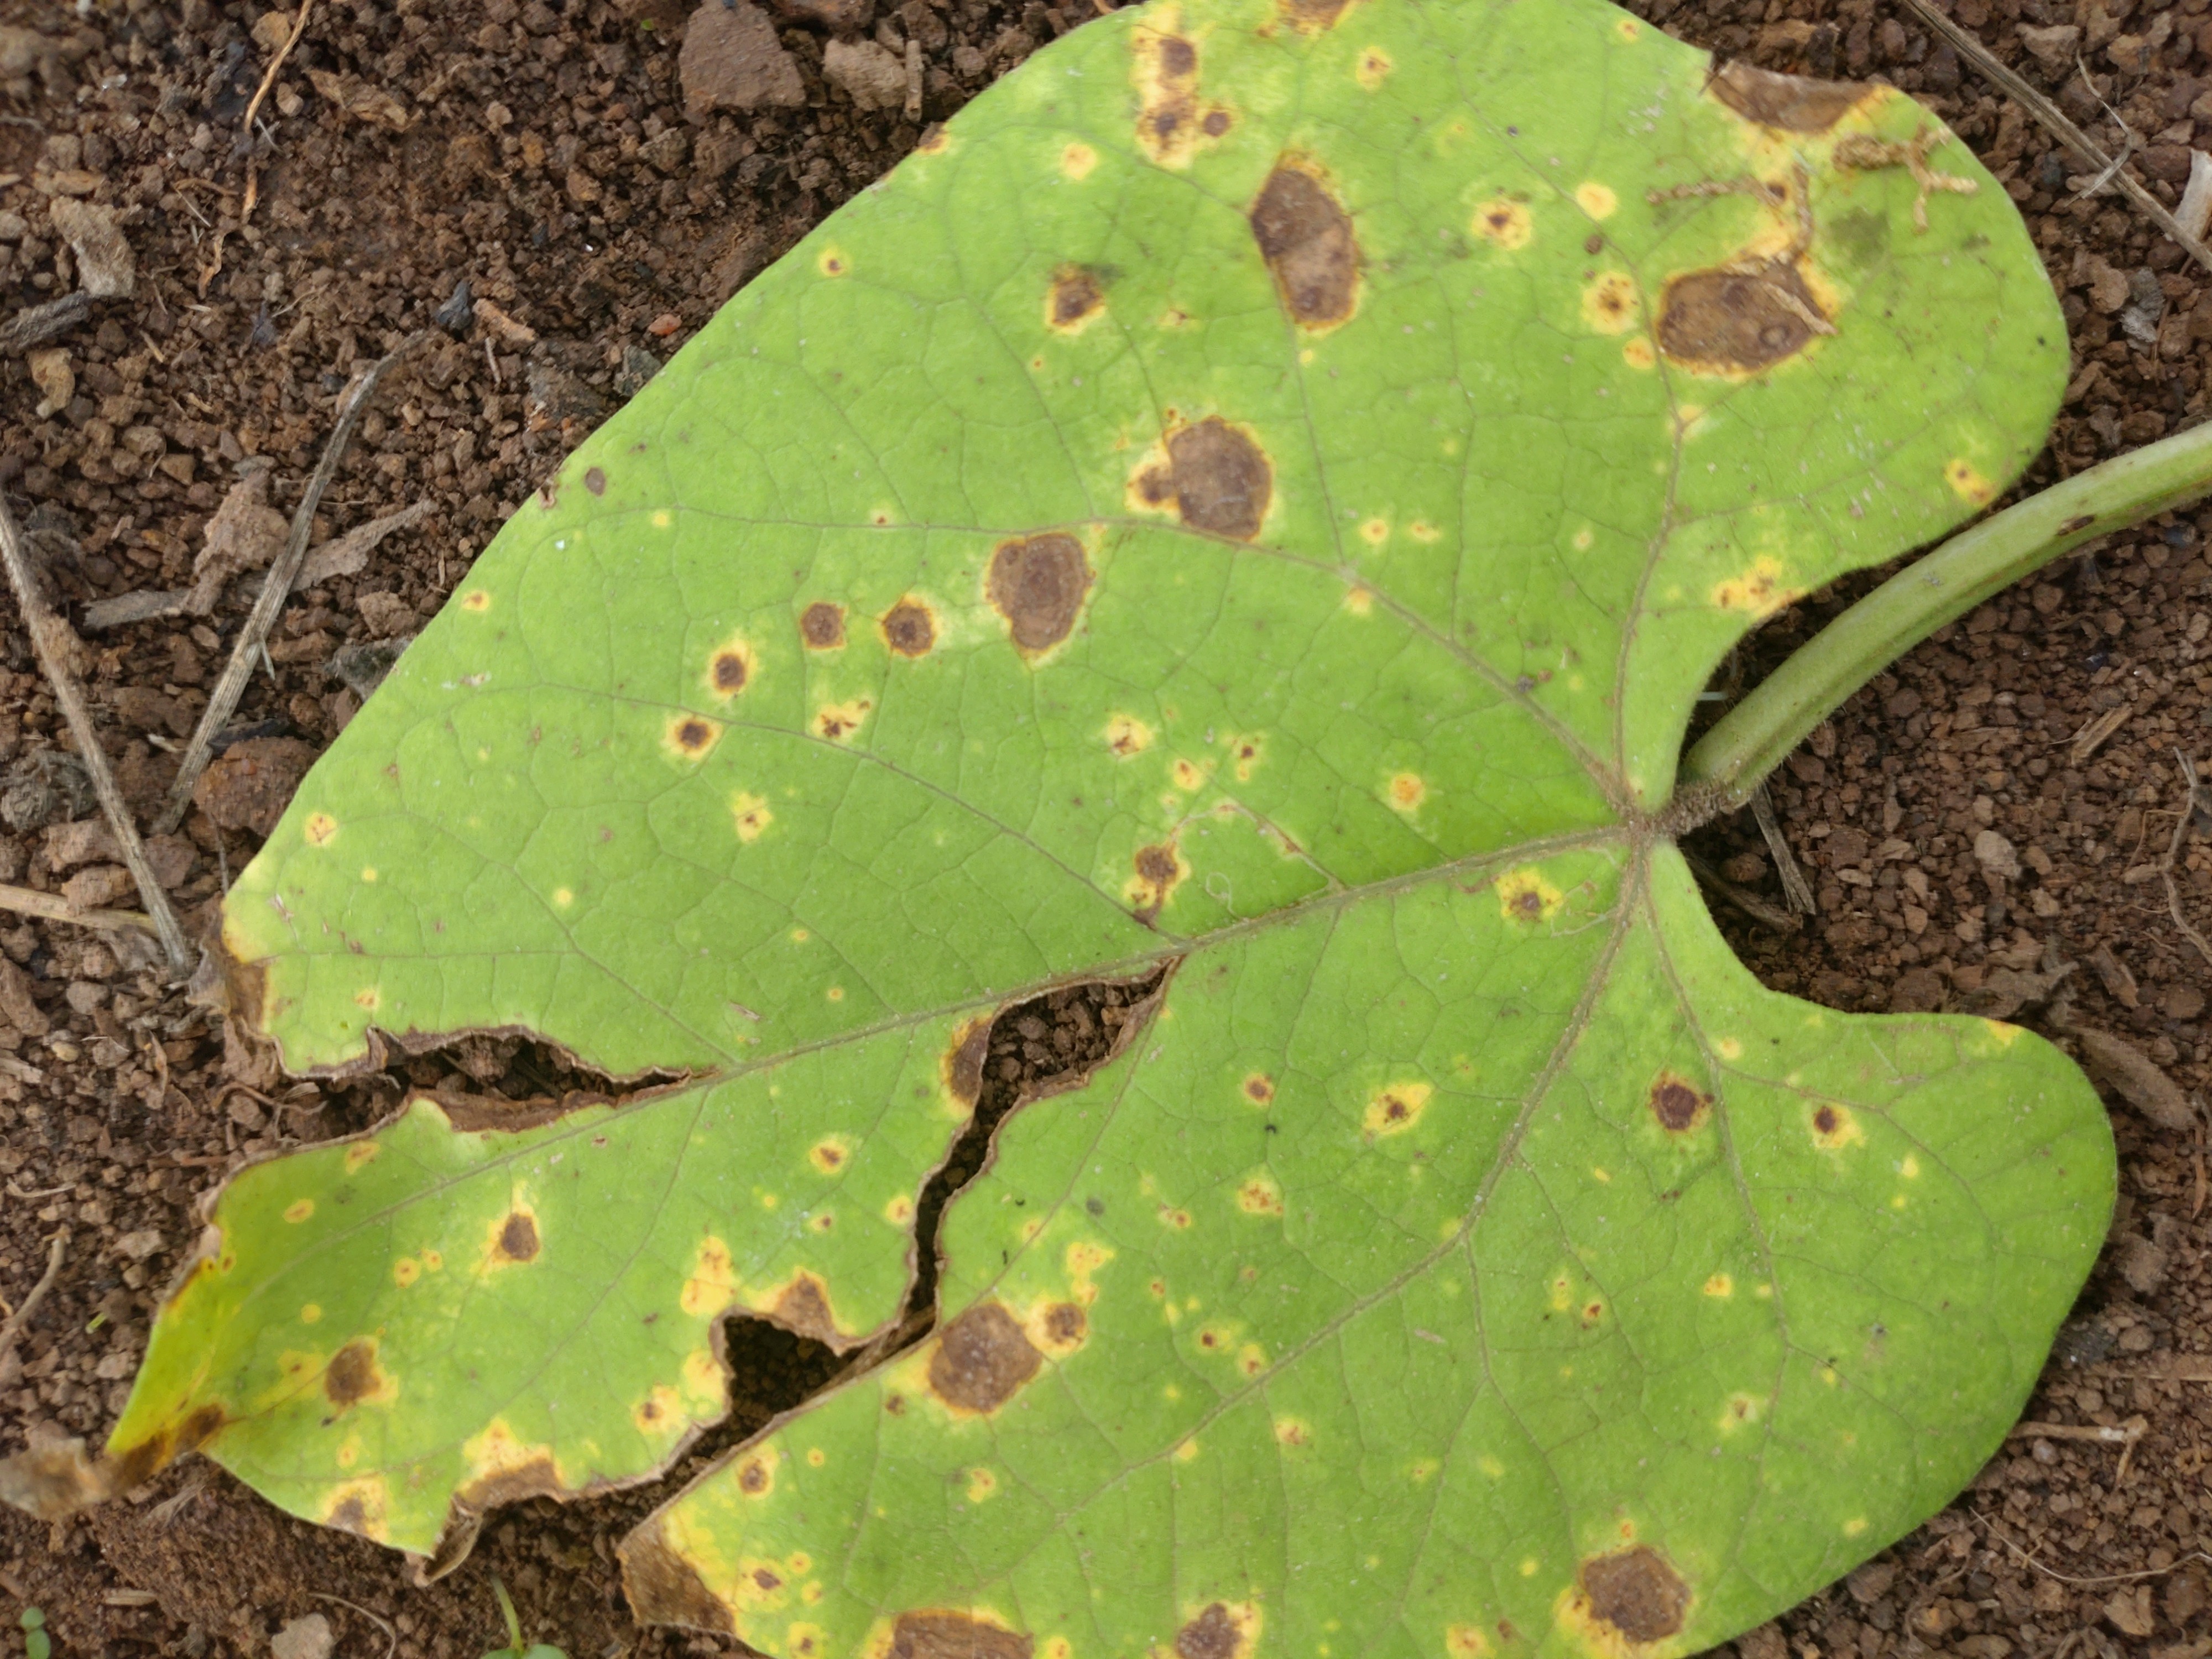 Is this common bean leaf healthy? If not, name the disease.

rust
